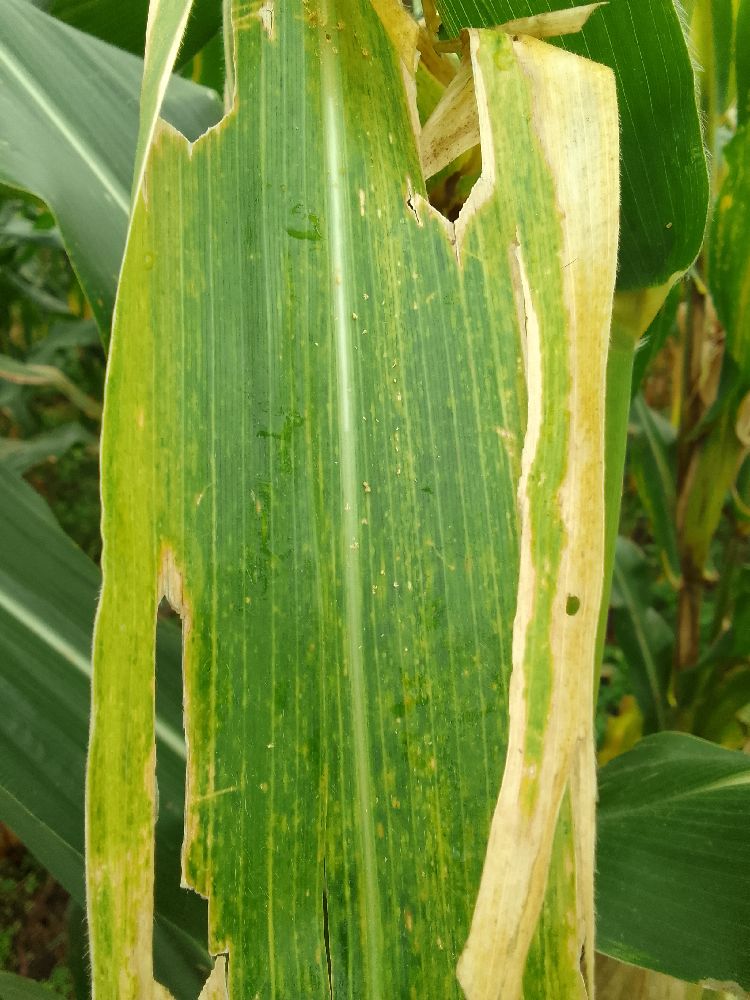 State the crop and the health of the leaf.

maize, maize lethal necrosis
